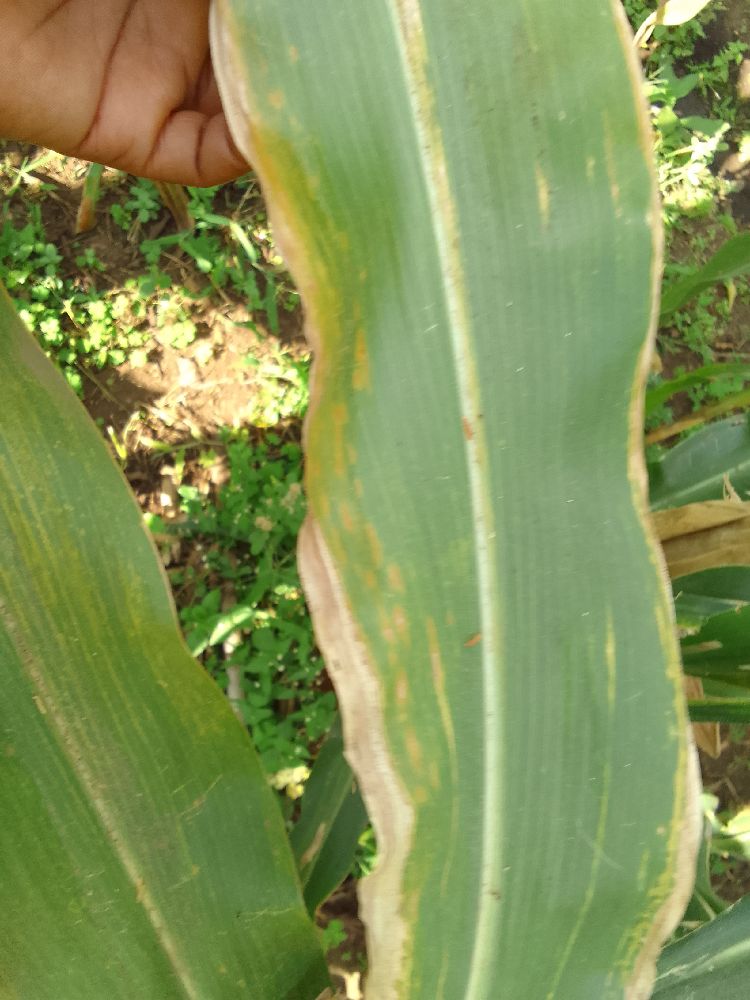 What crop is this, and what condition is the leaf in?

maize, maize lethal necrosis
